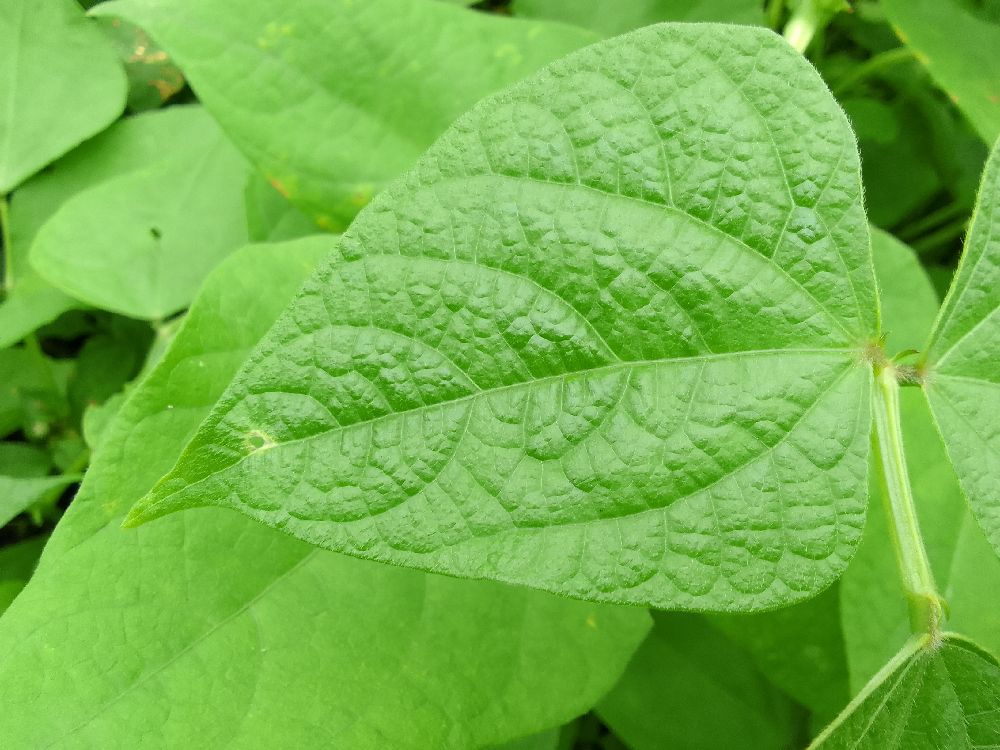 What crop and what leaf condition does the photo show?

common bean, healthy
